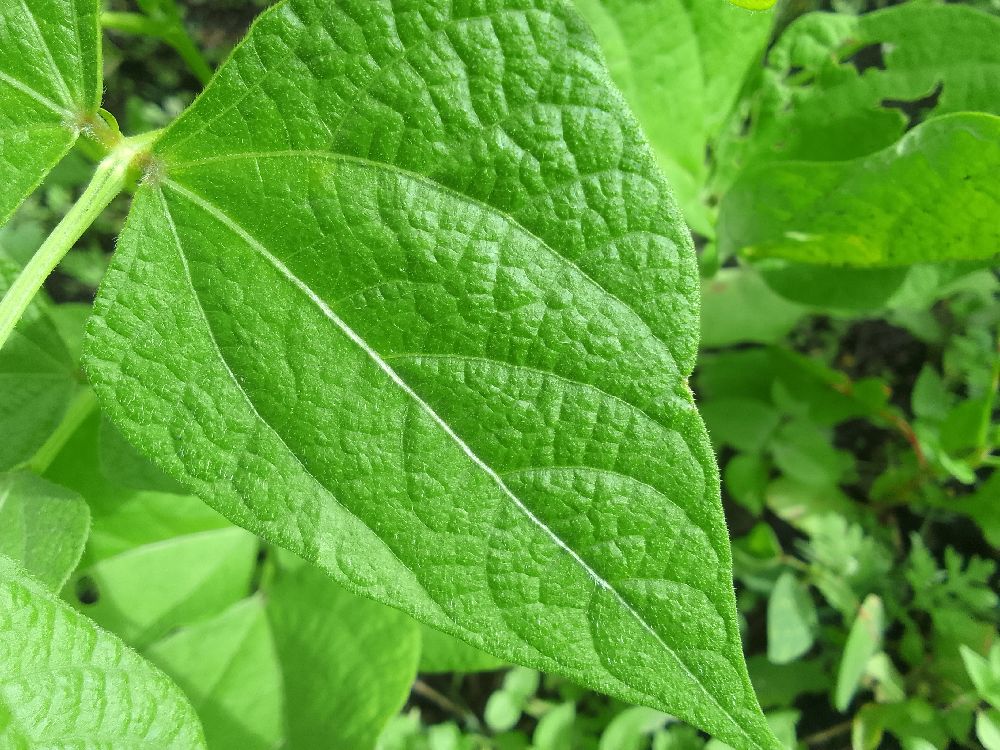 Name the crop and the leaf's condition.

common bean, healthy
